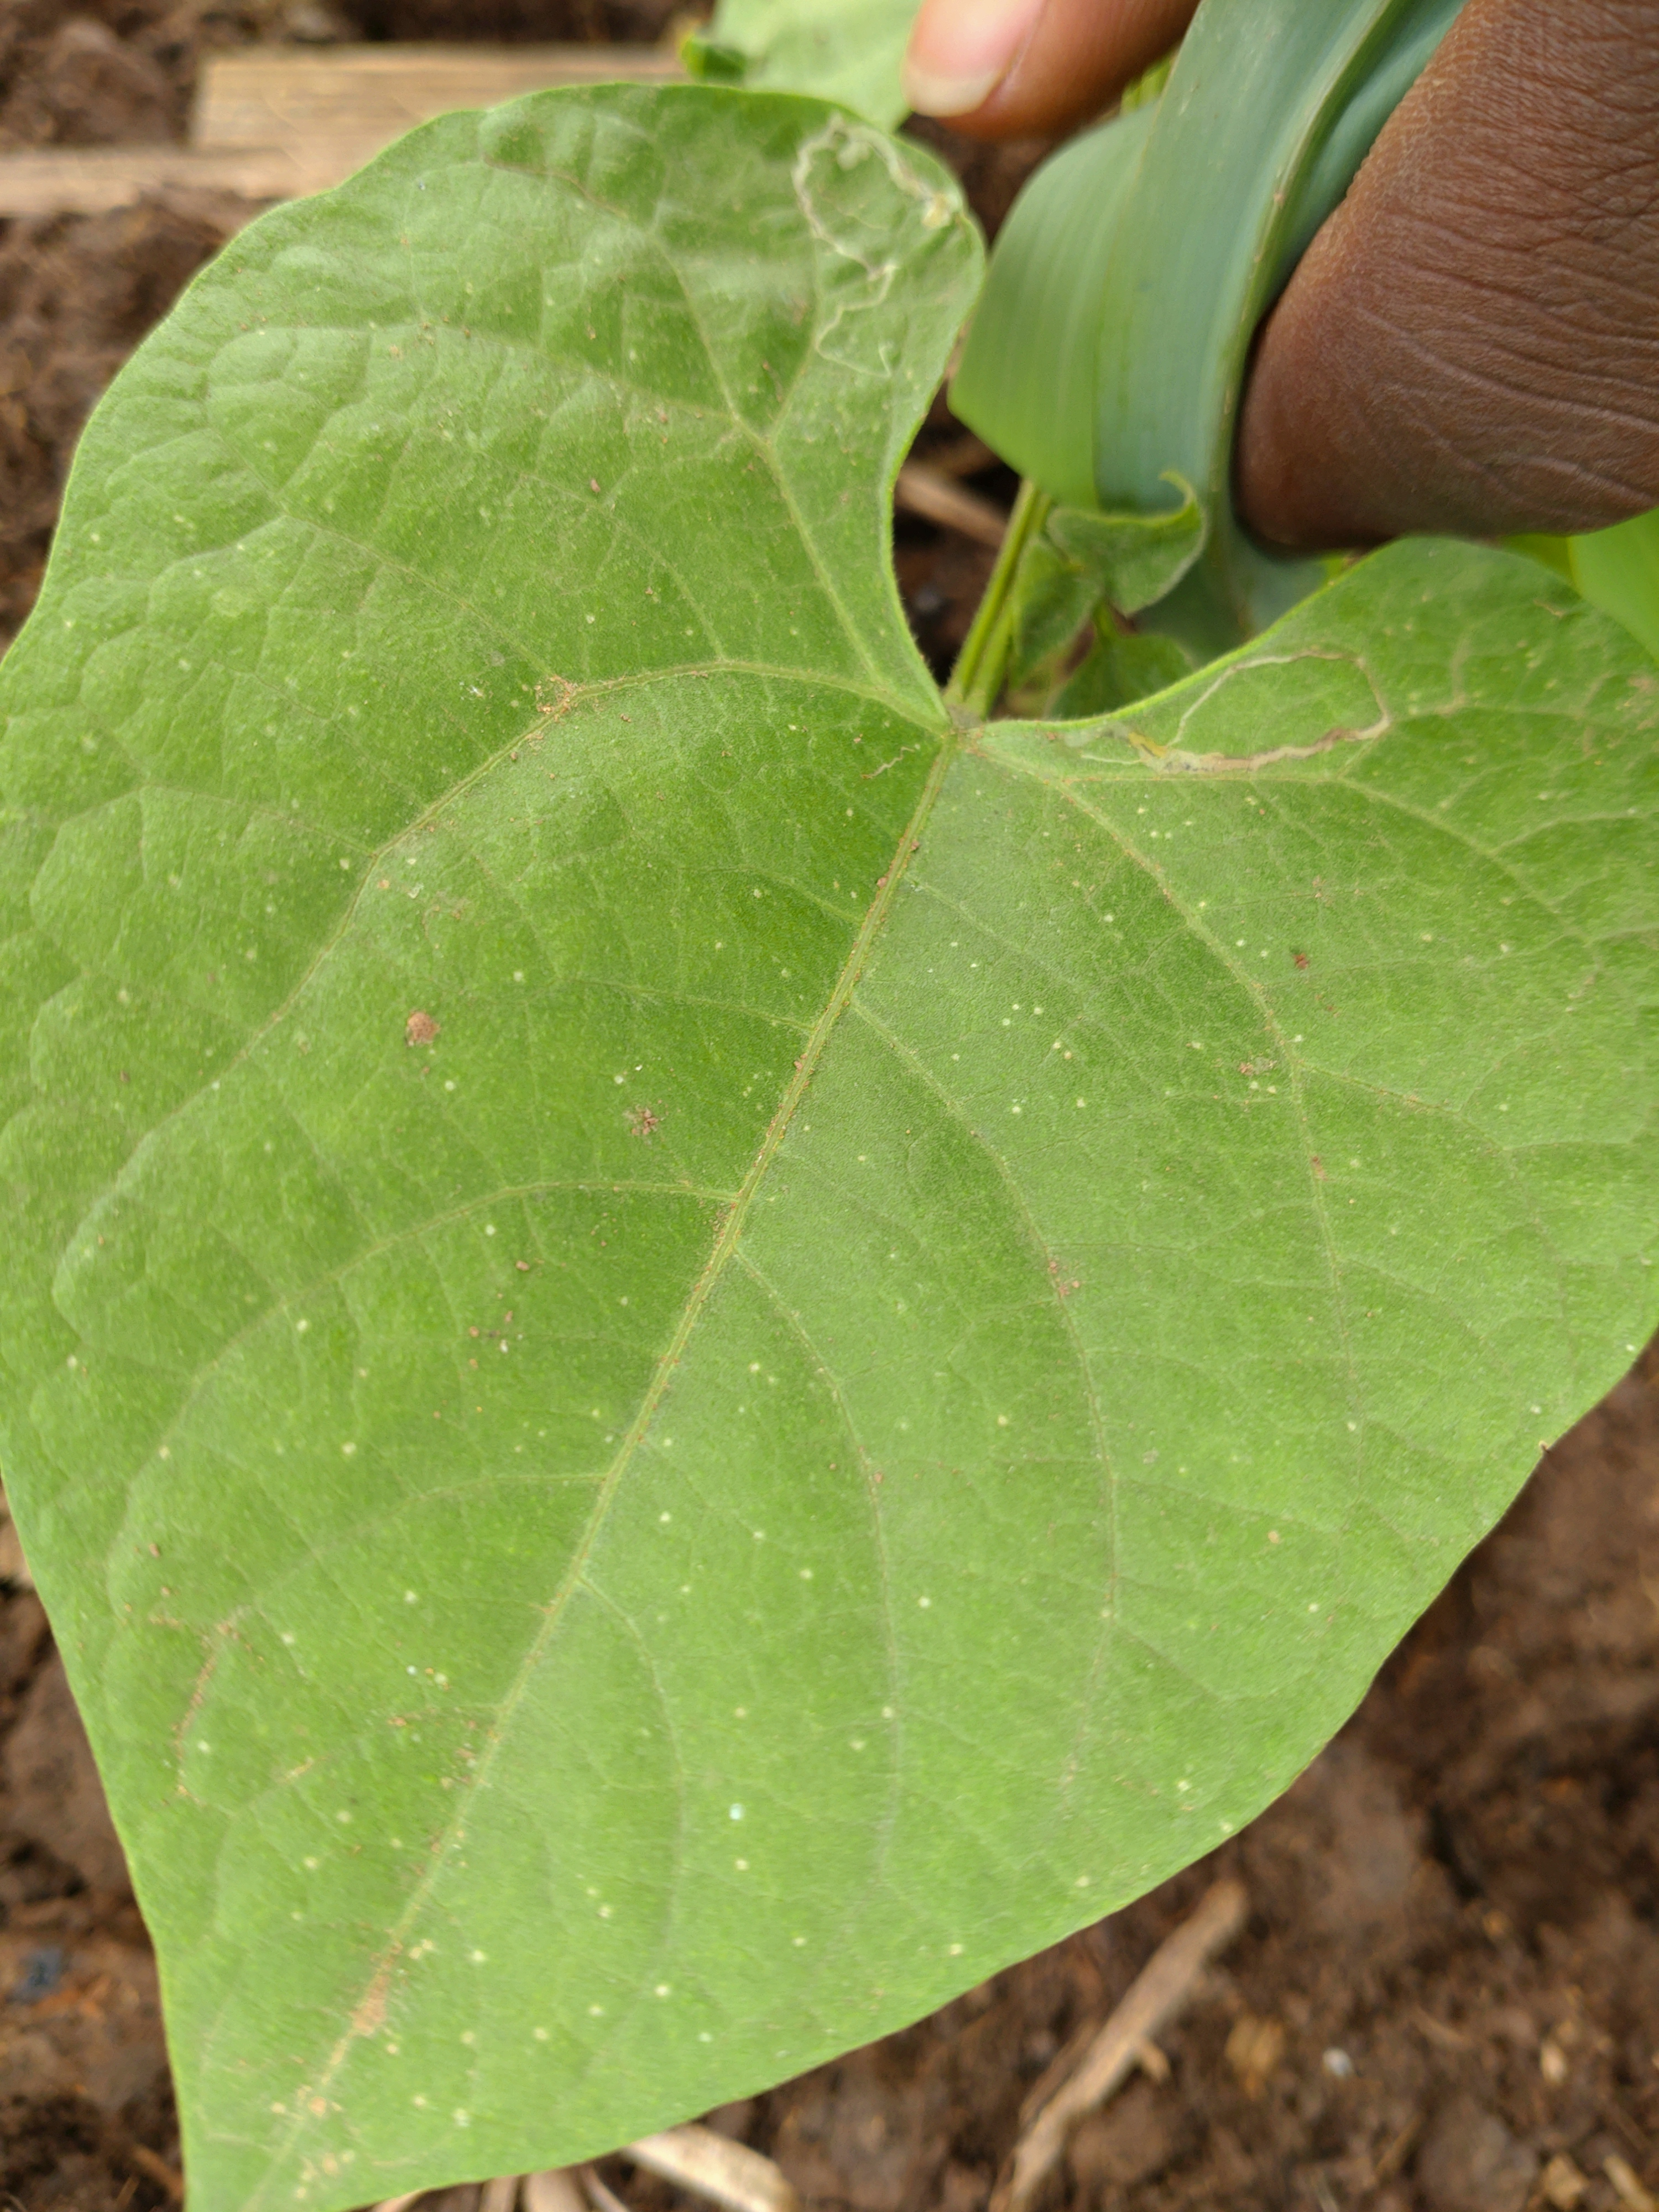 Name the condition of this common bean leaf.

healthy
